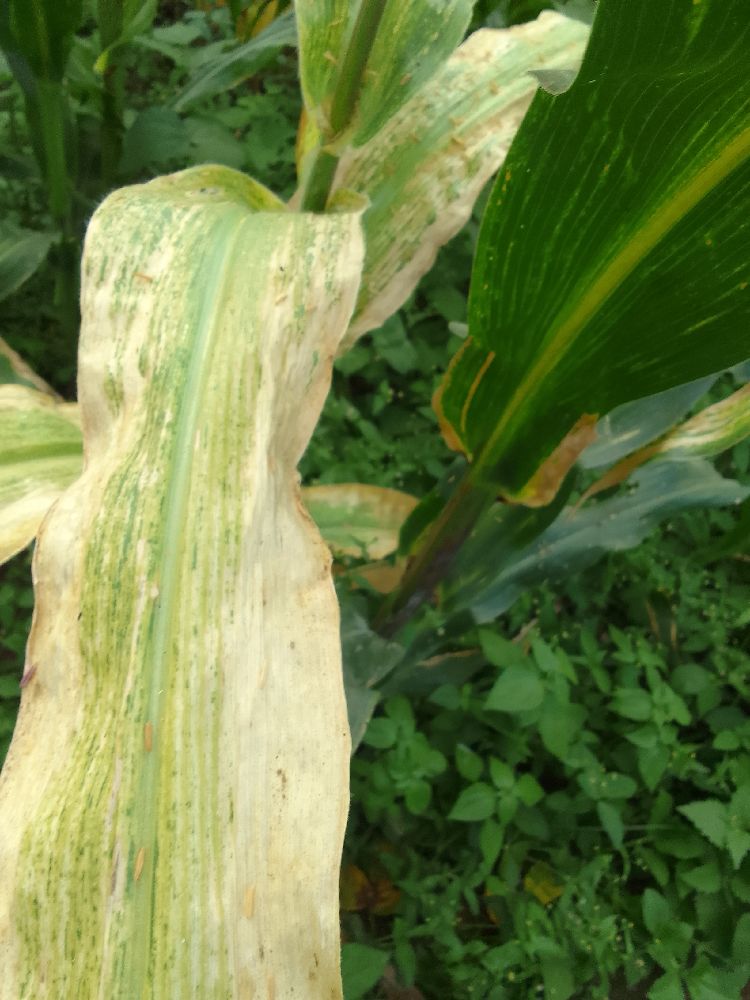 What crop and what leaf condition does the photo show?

maize, maize lethal necrosis
